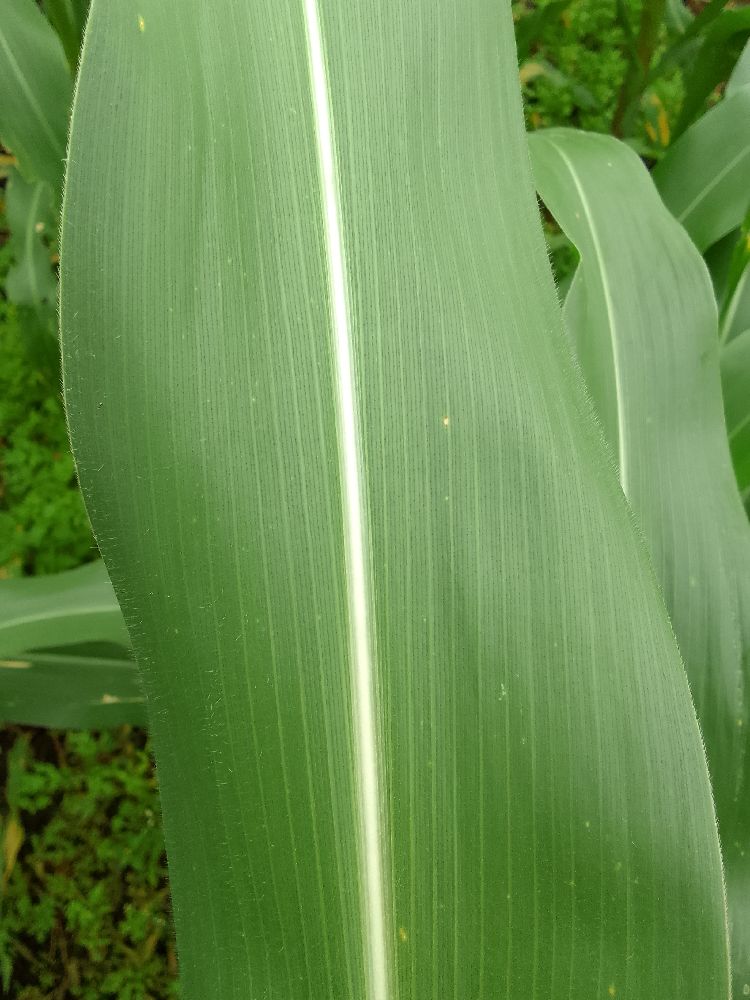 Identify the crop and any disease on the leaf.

maize, healthy
